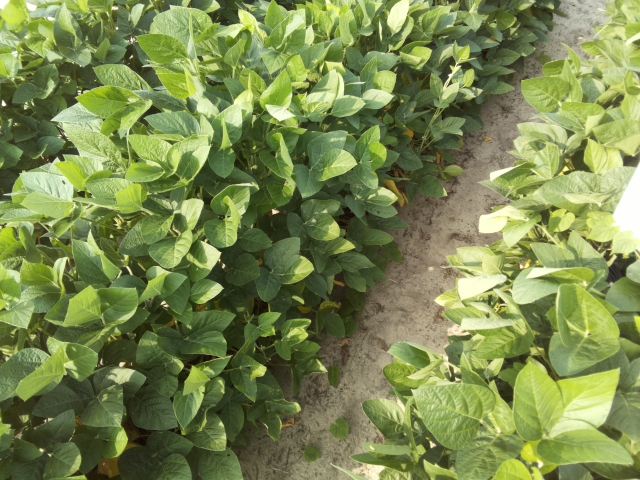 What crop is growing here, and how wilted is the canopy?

soybean, leaves with no wilting
